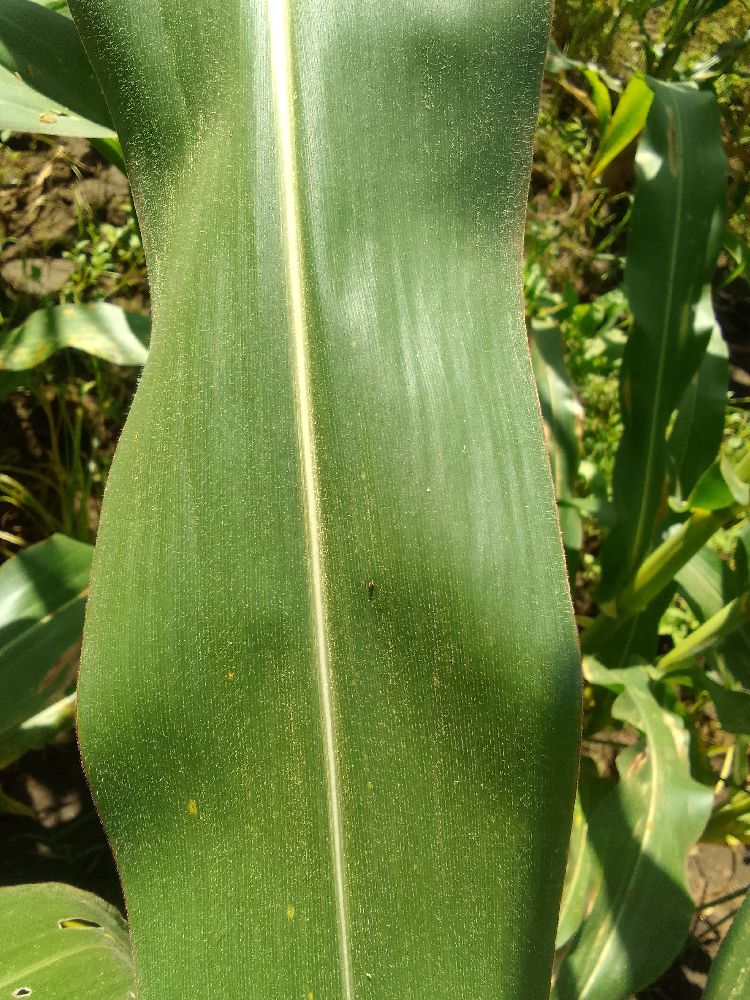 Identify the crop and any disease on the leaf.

maize, healthy
